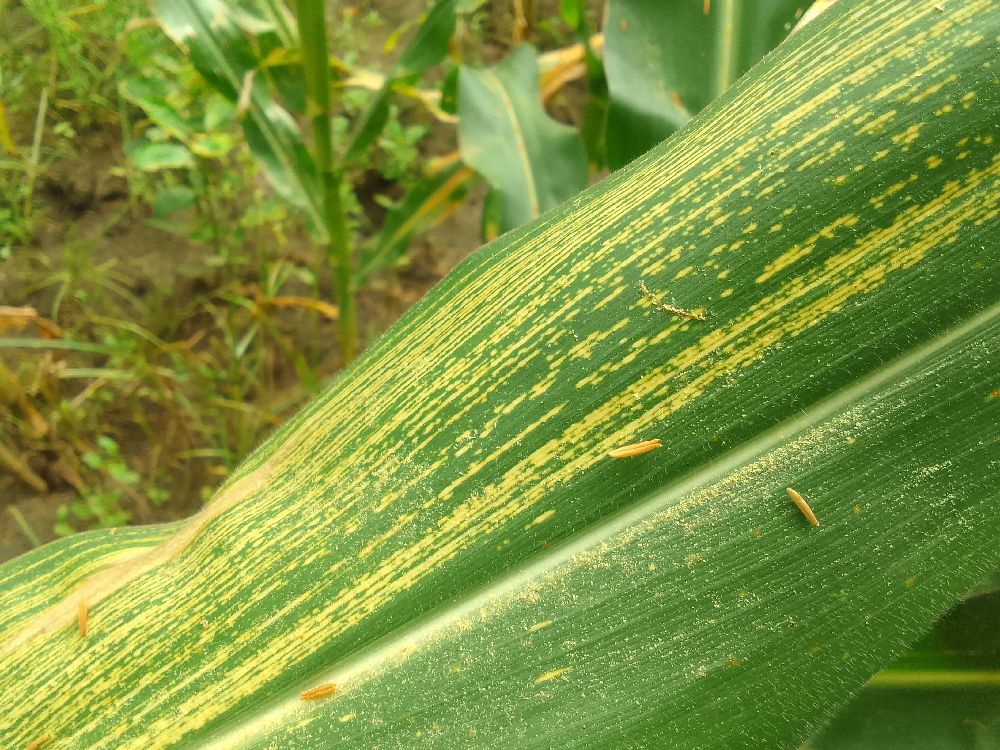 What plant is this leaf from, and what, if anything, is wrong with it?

maize, maize streak virus
